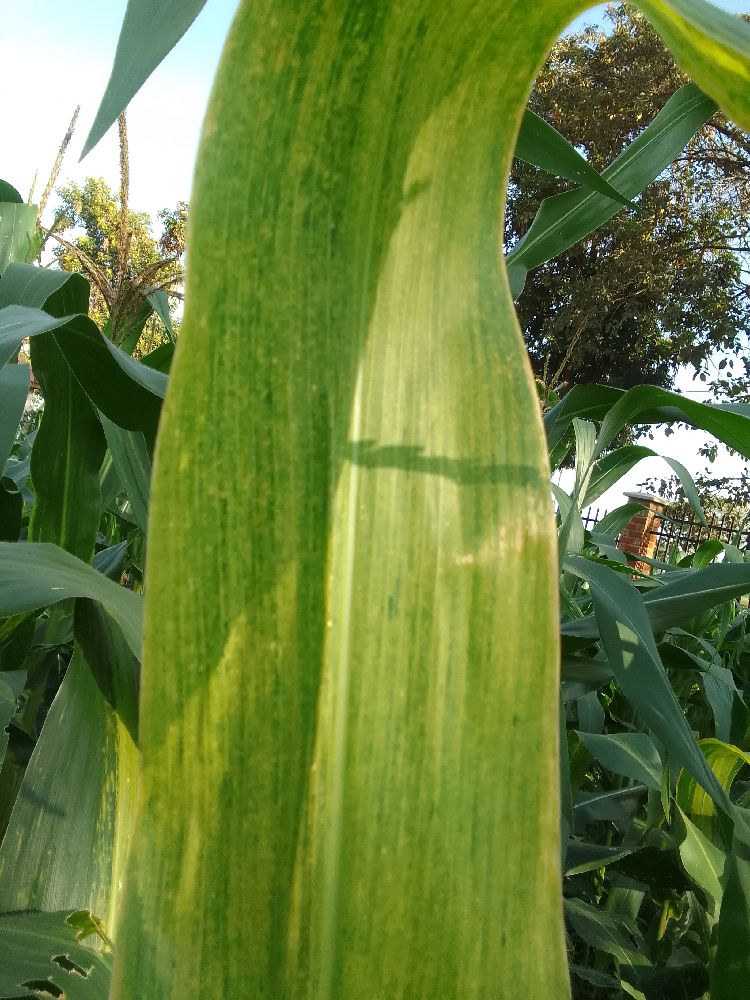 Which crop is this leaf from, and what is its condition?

maize, maize lethal necrosis
